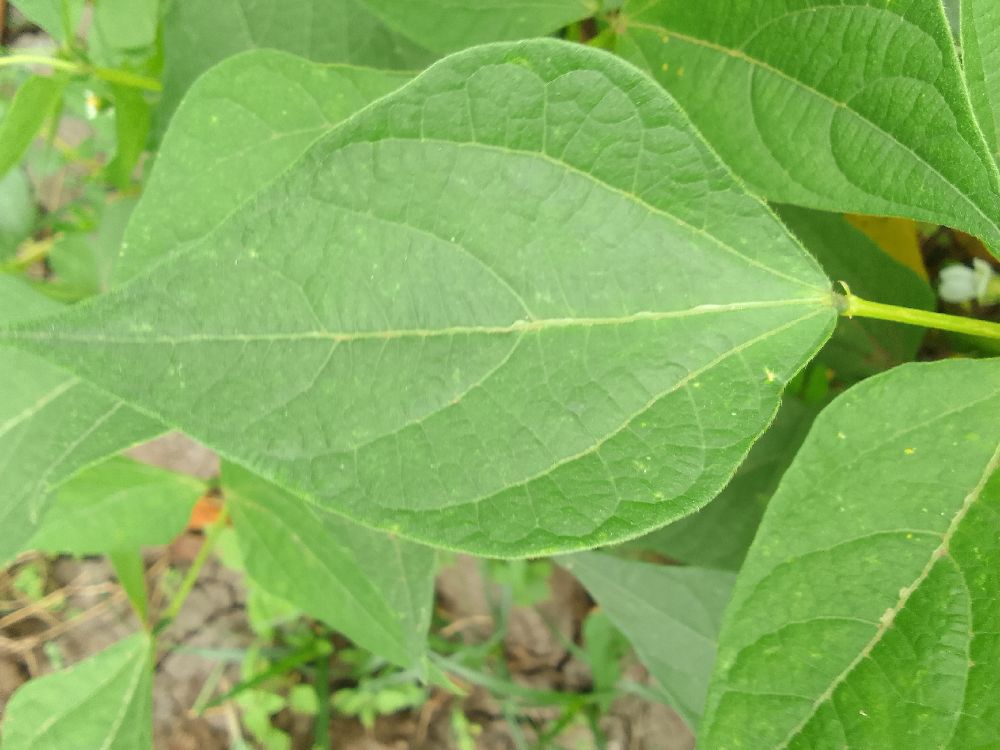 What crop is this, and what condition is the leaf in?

common bean, healthy
